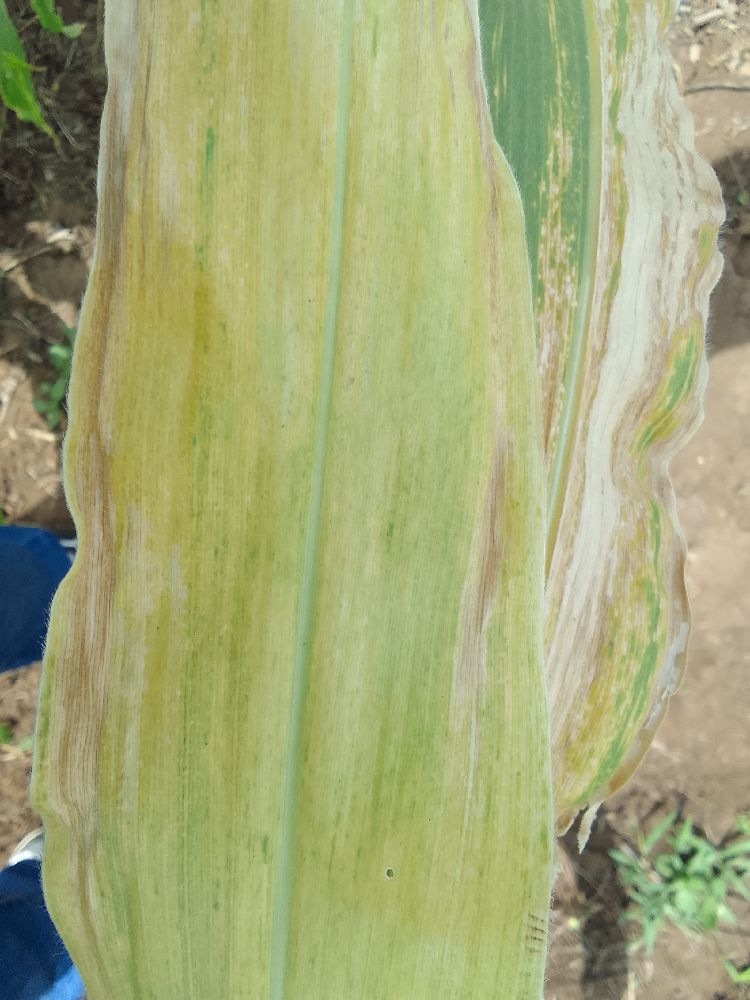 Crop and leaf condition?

maize, maize lethal necrosis
